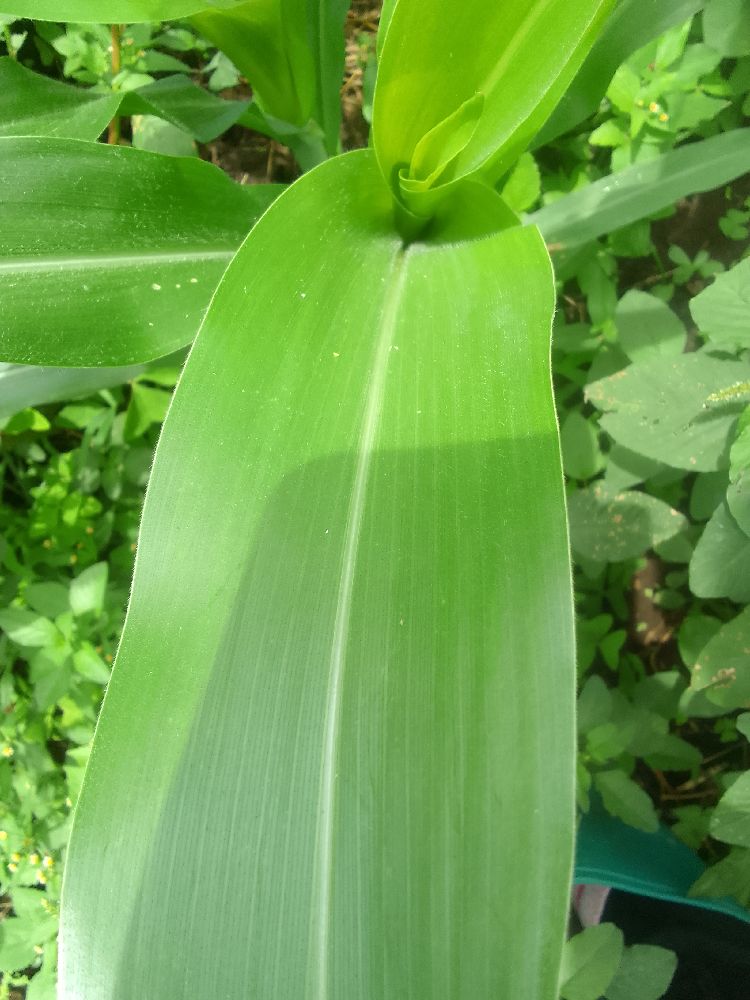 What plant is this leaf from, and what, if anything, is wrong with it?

maize, healthy
